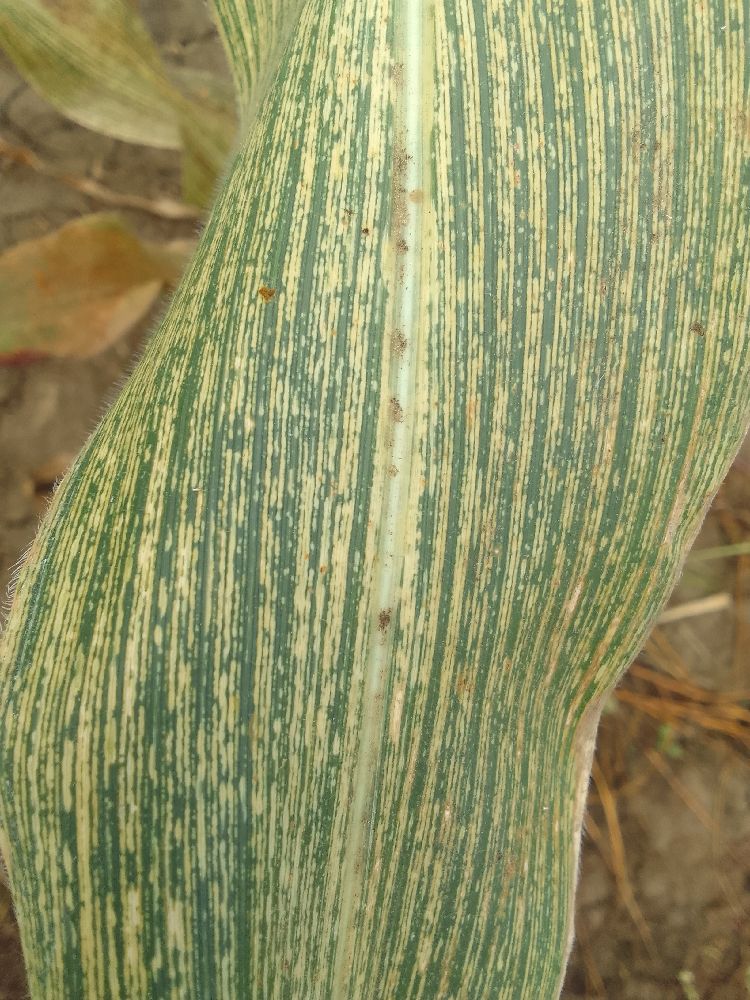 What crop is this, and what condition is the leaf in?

maize, maize streak virus
